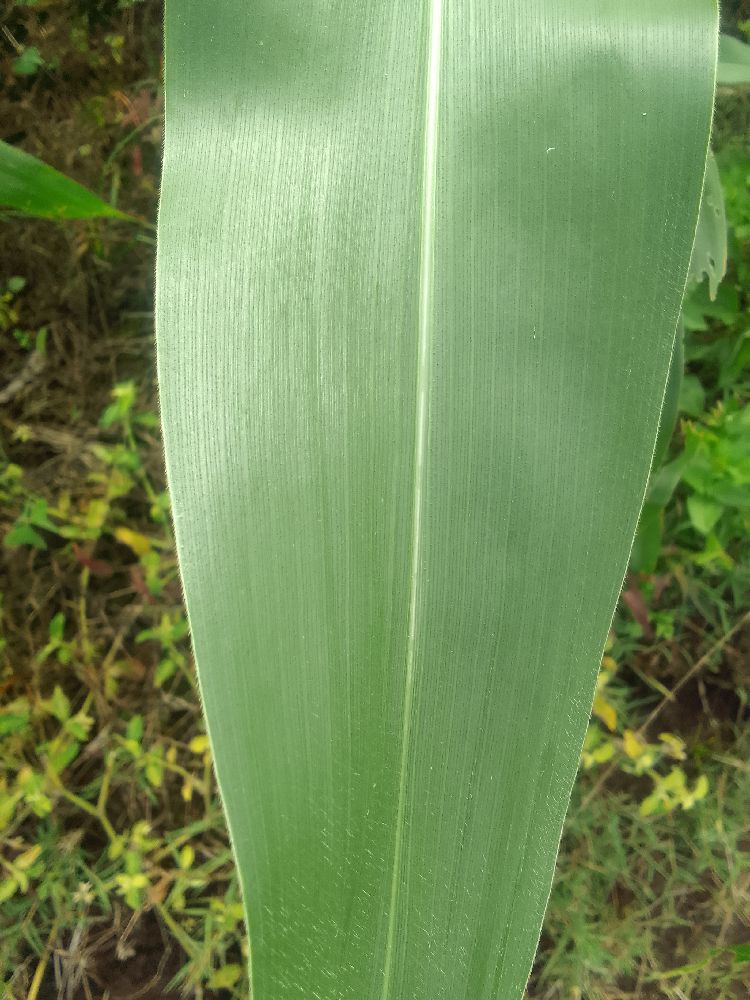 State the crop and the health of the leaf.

maize, healthy
